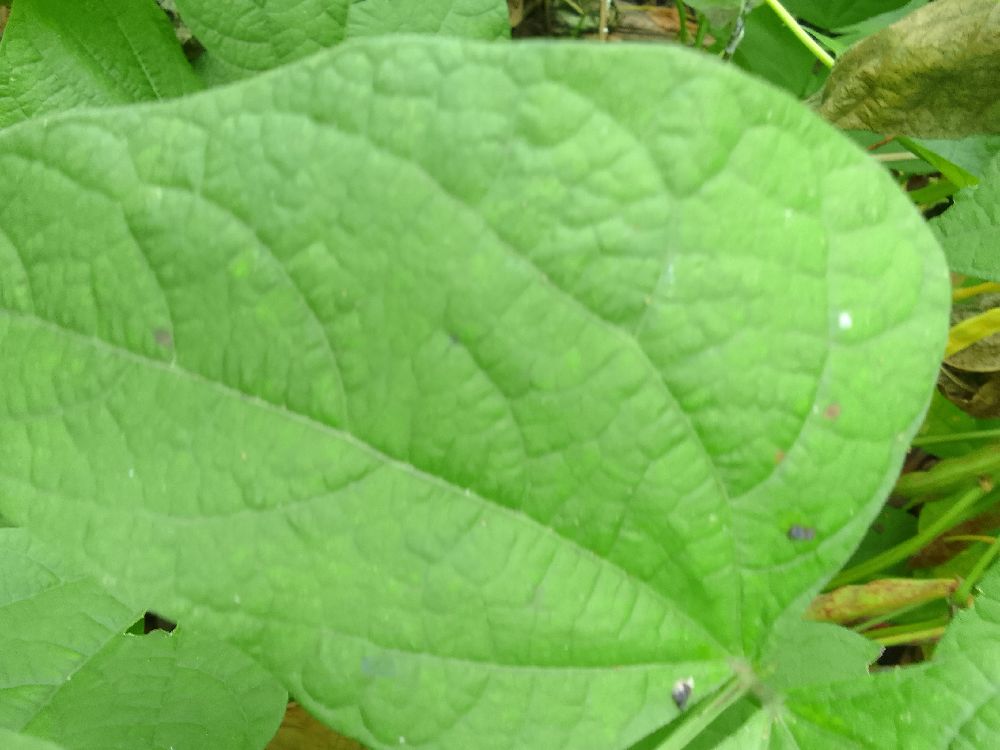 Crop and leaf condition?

common bean, healthy
